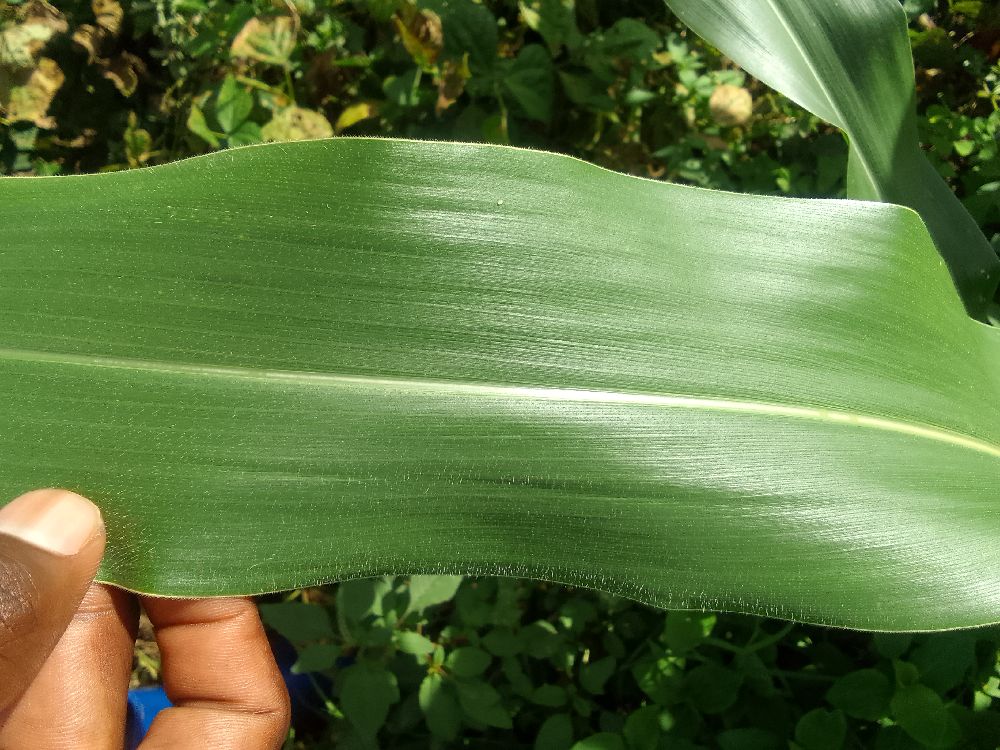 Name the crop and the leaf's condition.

maize, healthy
